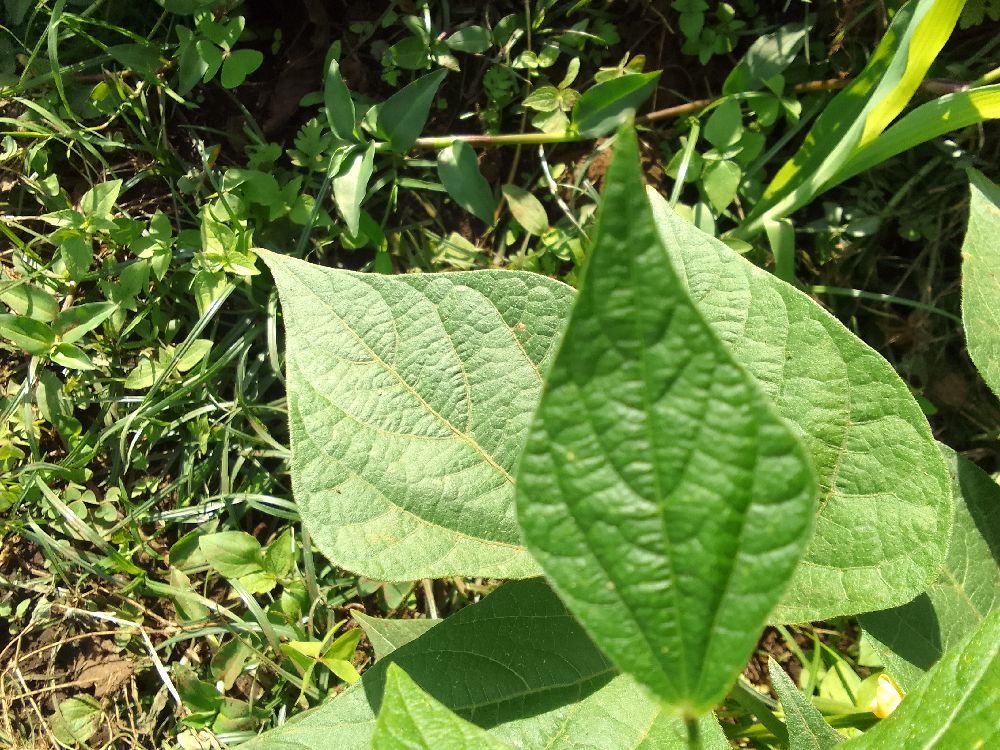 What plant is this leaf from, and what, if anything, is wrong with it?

common bean, healthy
